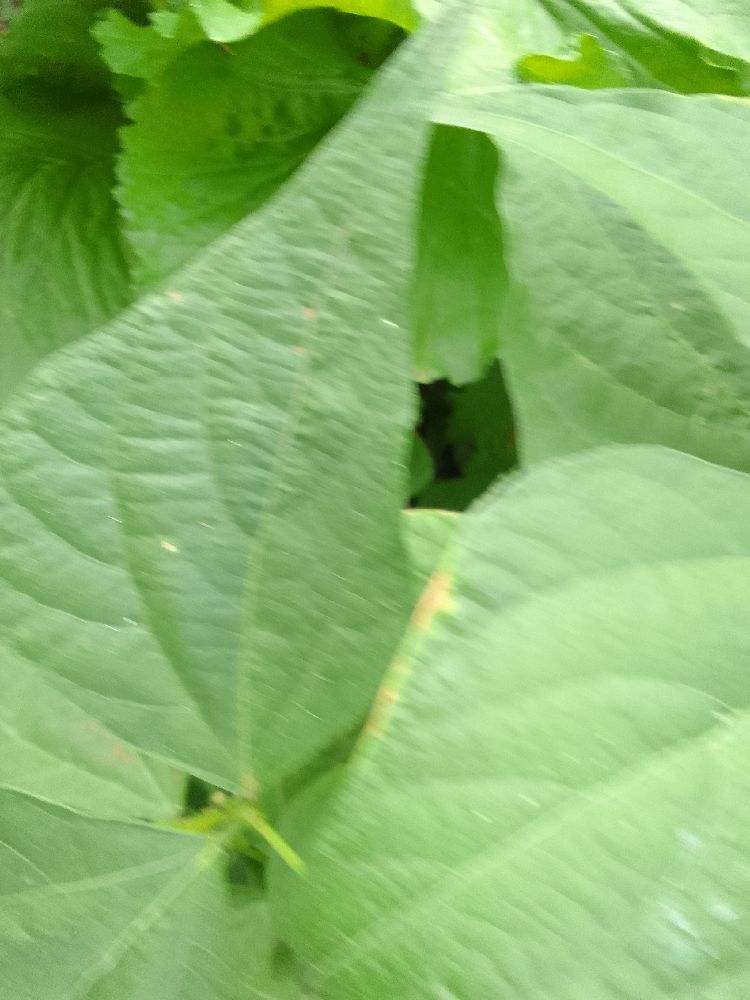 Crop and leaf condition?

common bean, healthy
